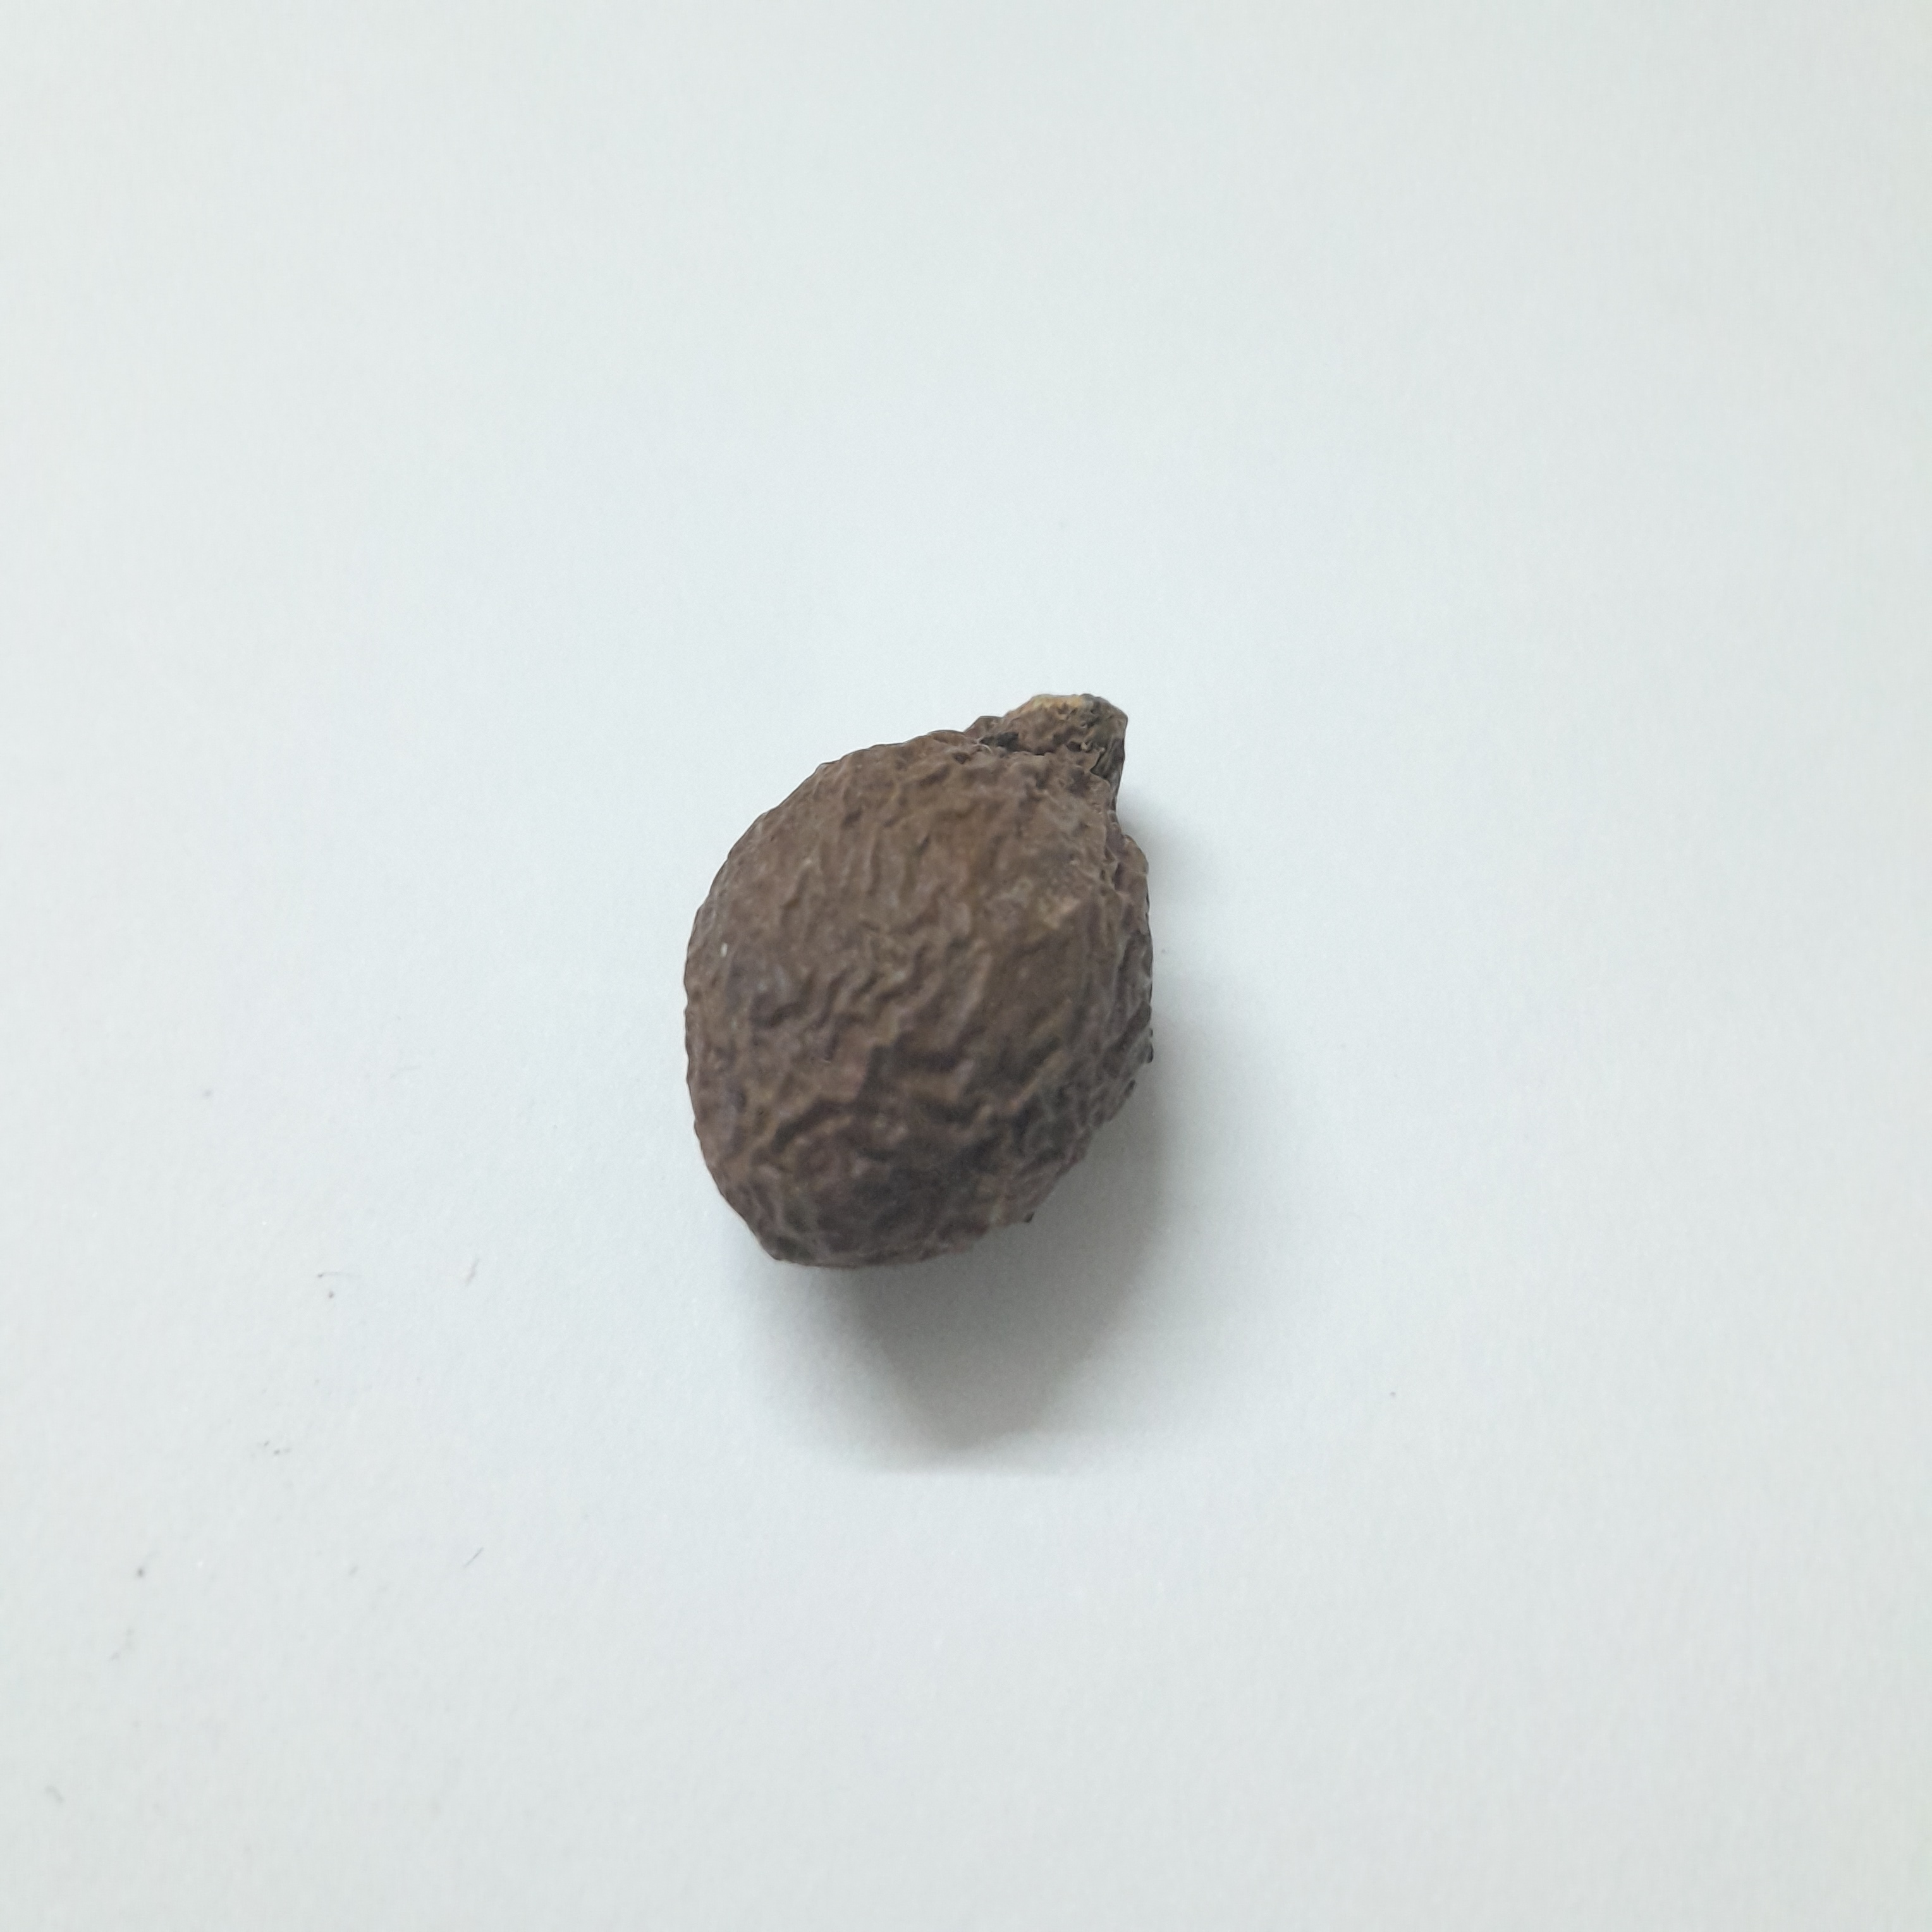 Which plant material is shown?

niranjanphal
